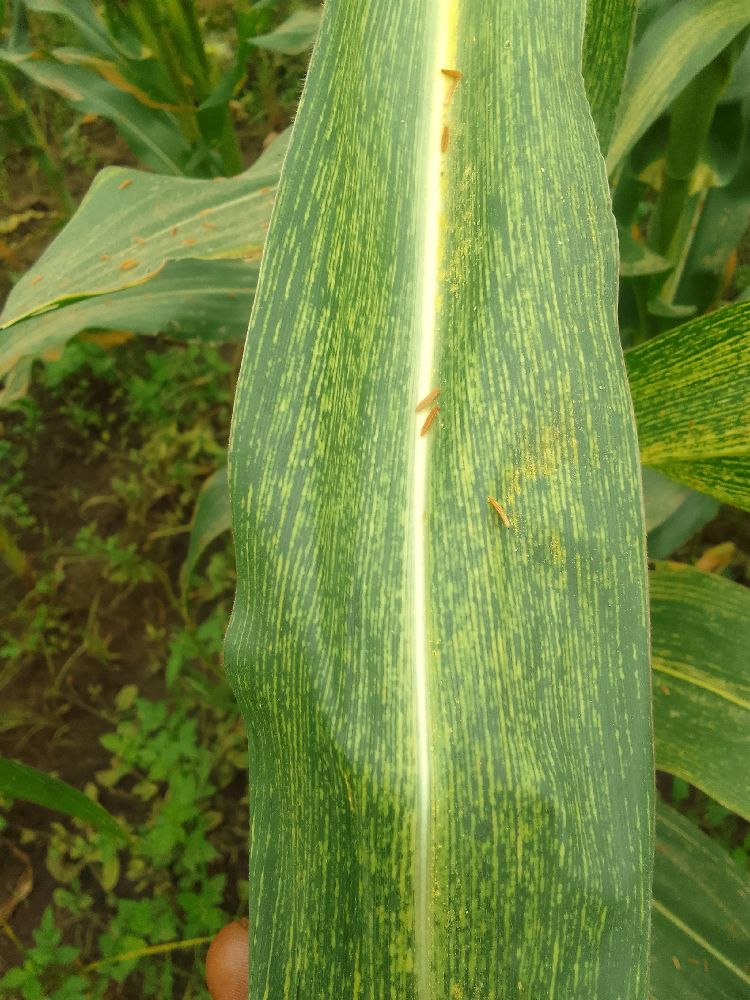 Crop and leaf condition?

maize, maize streak virus
